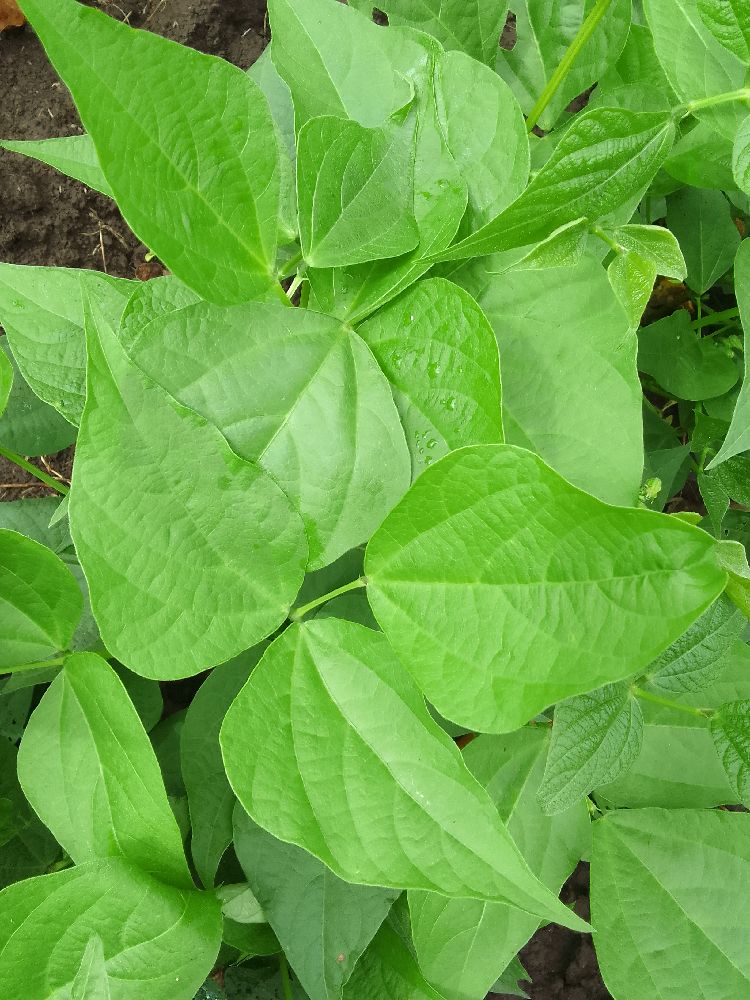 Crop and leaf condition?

common bean, healthy
